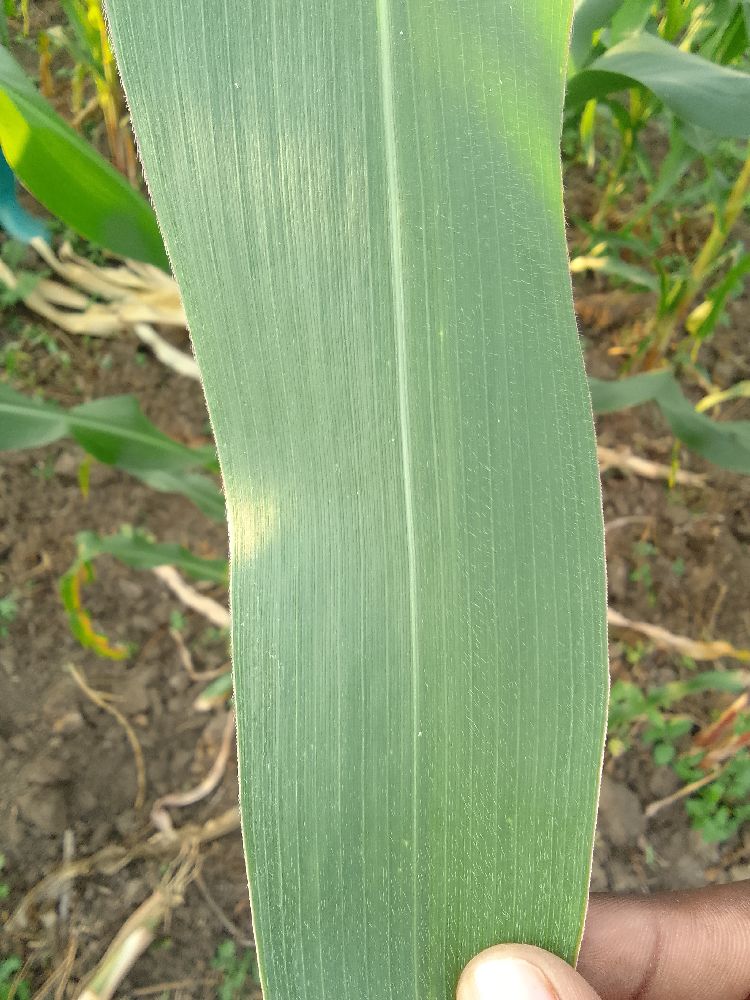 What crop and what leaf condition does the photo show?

maize, healthy
